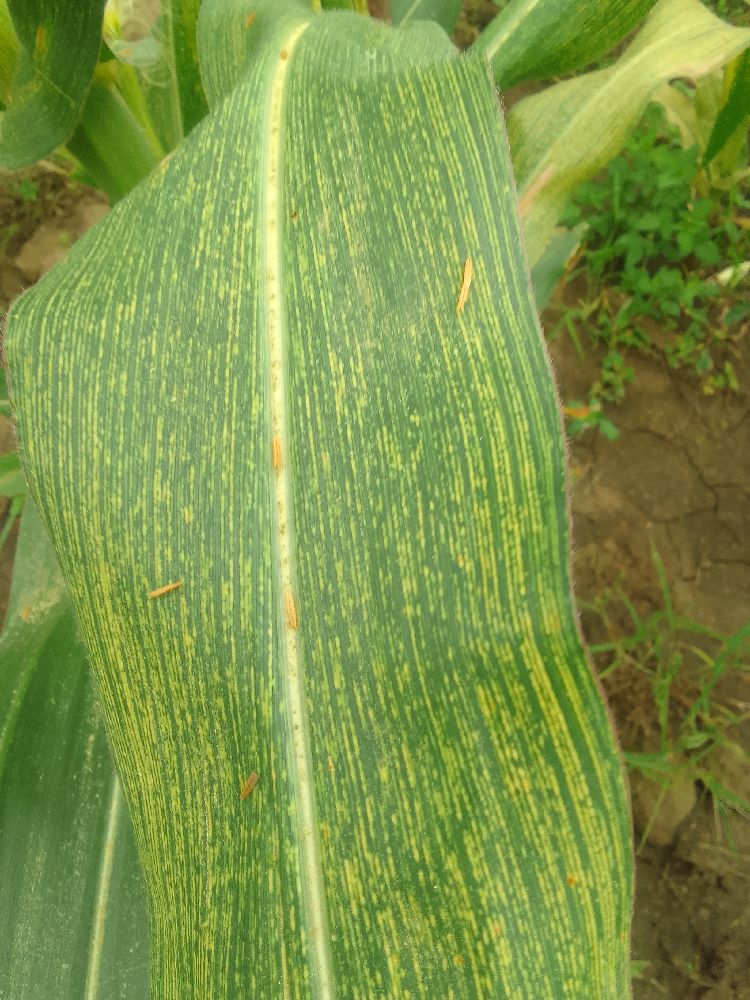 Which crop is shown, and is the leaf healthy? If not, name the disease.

maize, maize streak virus
